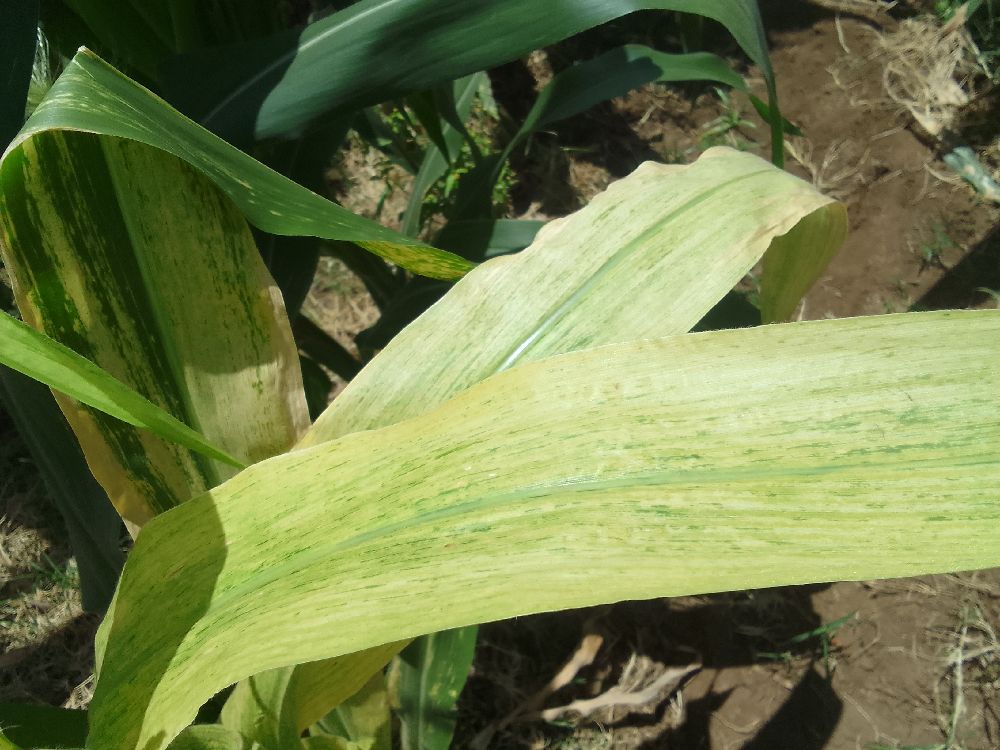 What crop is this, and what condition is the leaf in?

maize, maize lethal necrosis
